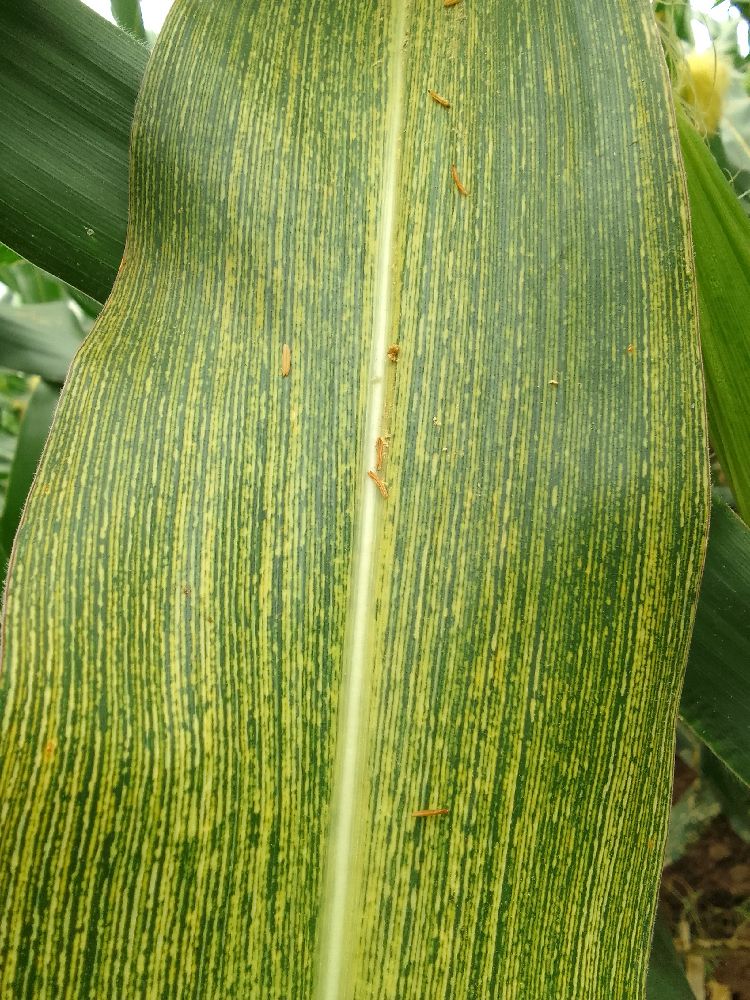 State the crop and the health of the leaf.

maize, maize streak virus
